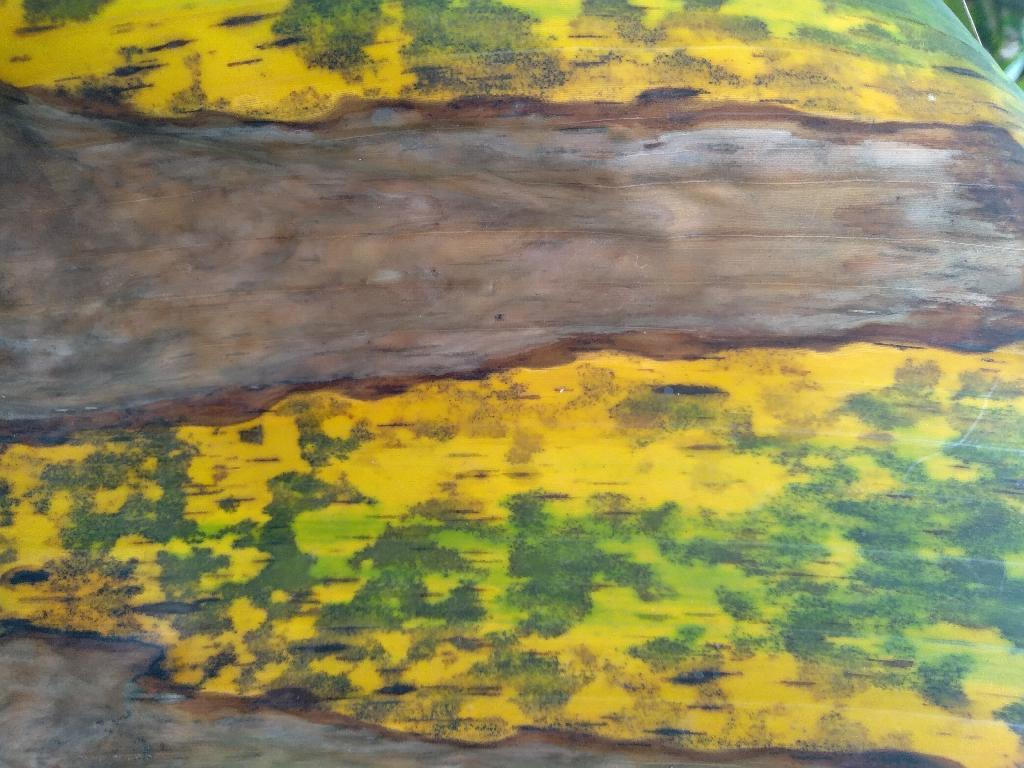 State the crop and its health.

banana, black sigatoka
